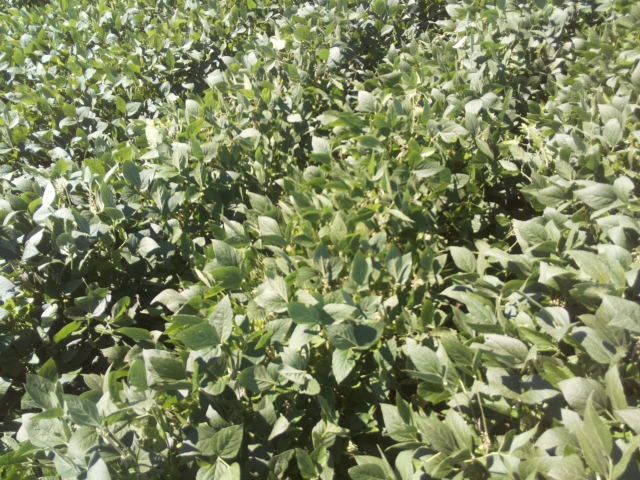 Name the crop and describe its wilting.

soybean, slight leaflet or petiole turgor loss in upper canopy
